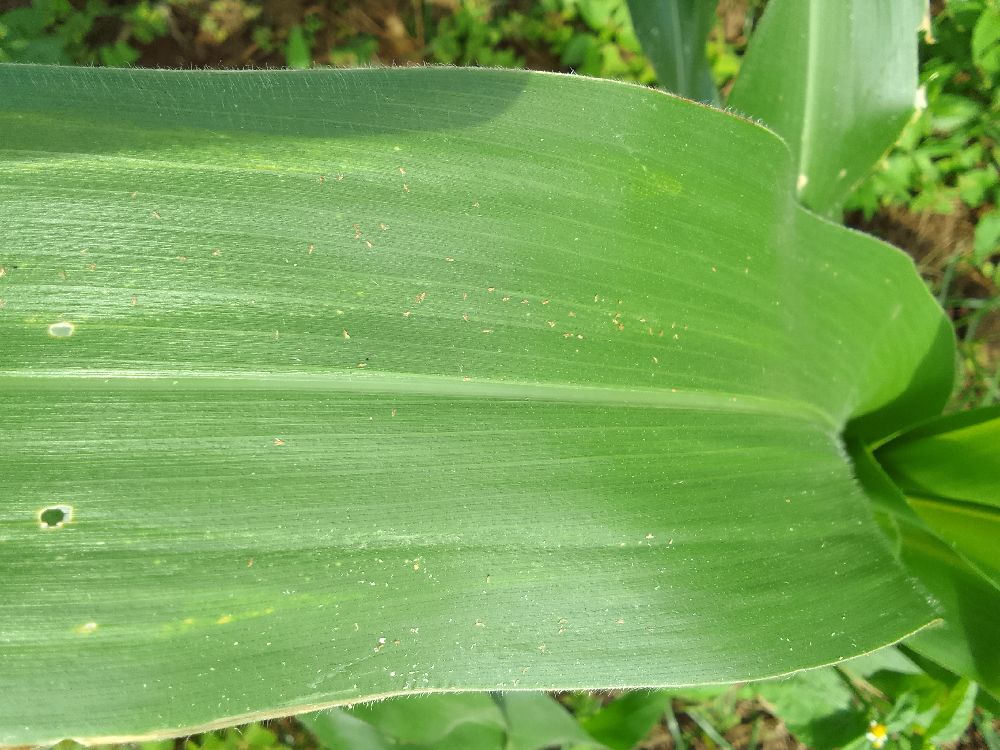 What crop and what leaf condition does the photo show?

maize, healthy
